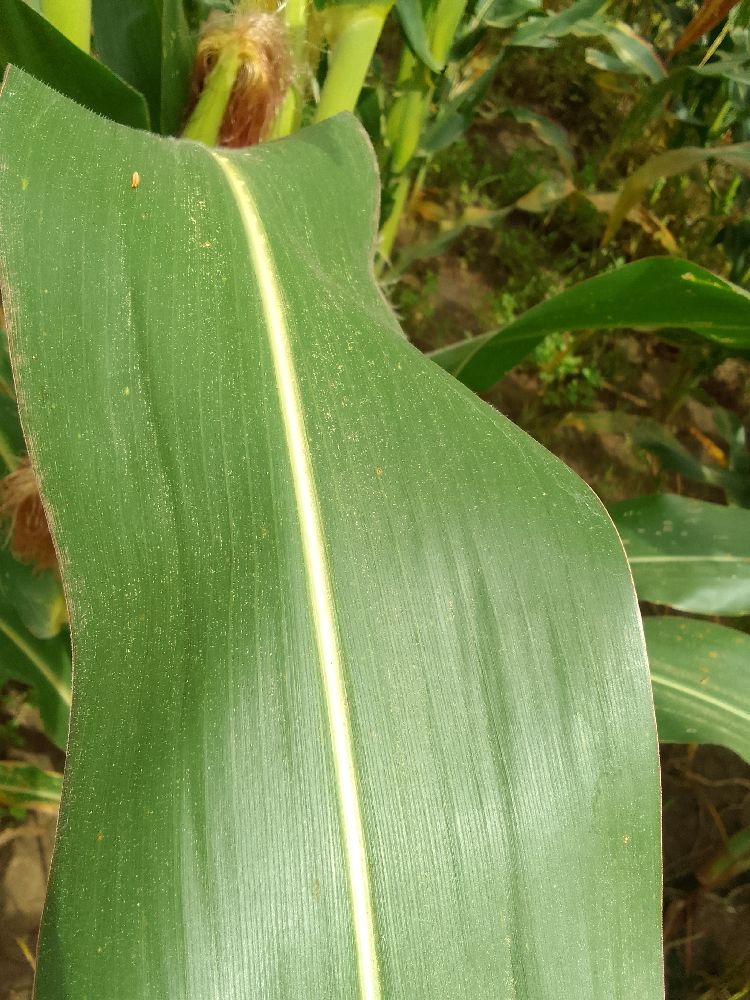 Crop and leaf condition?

maize, healthy
